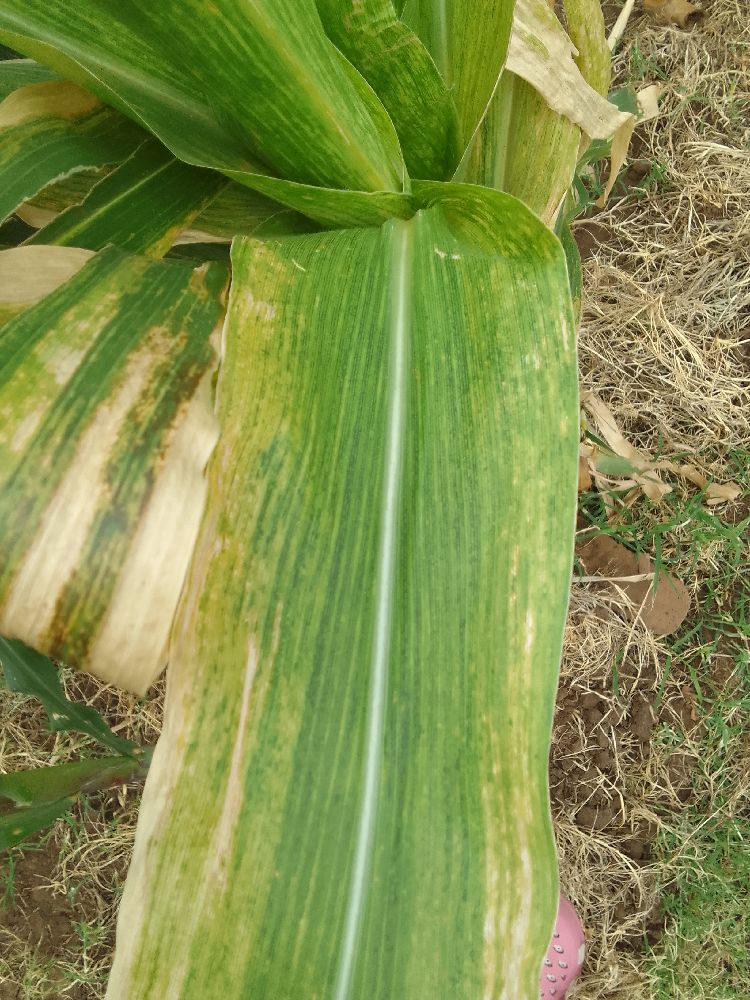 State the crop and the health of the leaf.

maize, maize lethal necrosis
